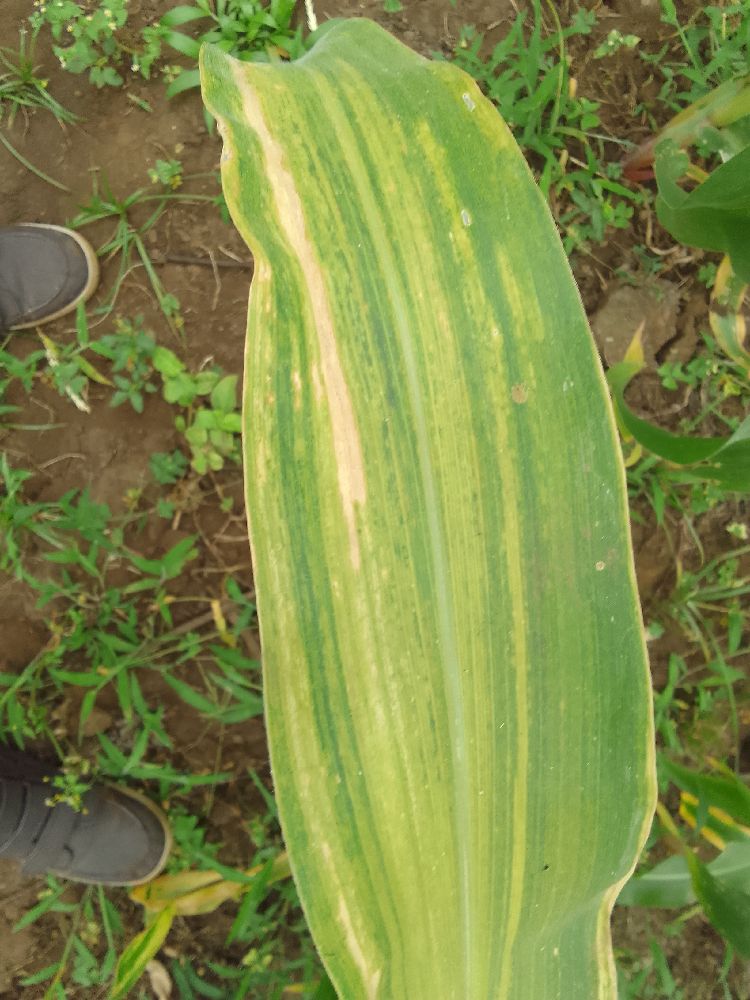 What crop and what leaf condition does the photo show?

maize, maize lethal necrosis
